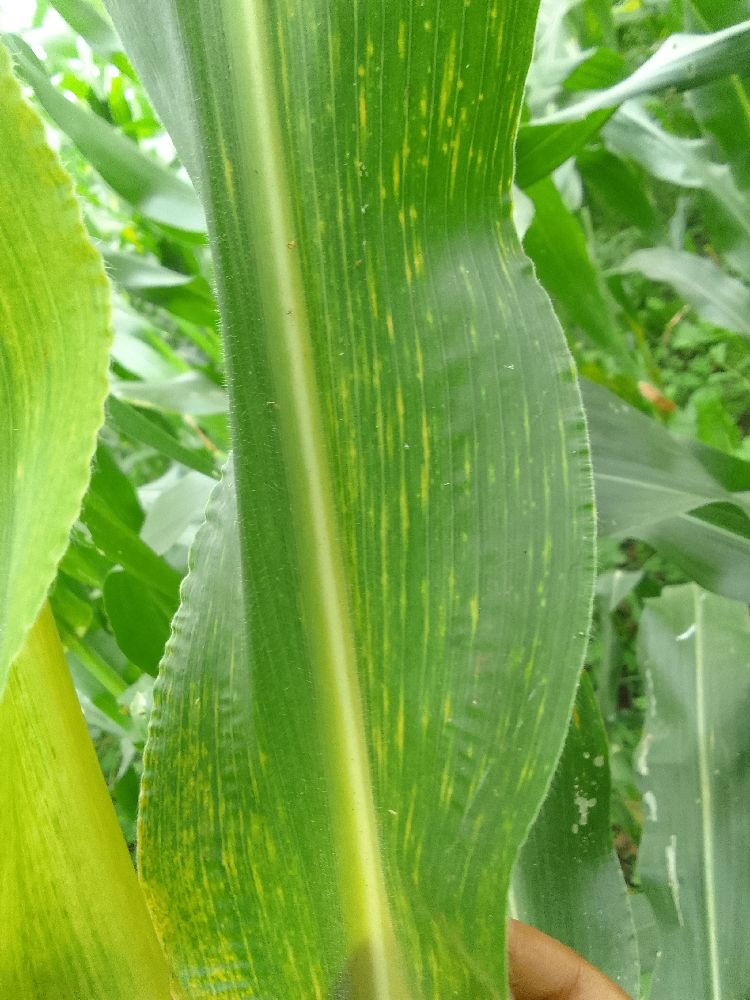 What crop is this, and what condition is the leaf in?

maize, maize lethal necrosis
